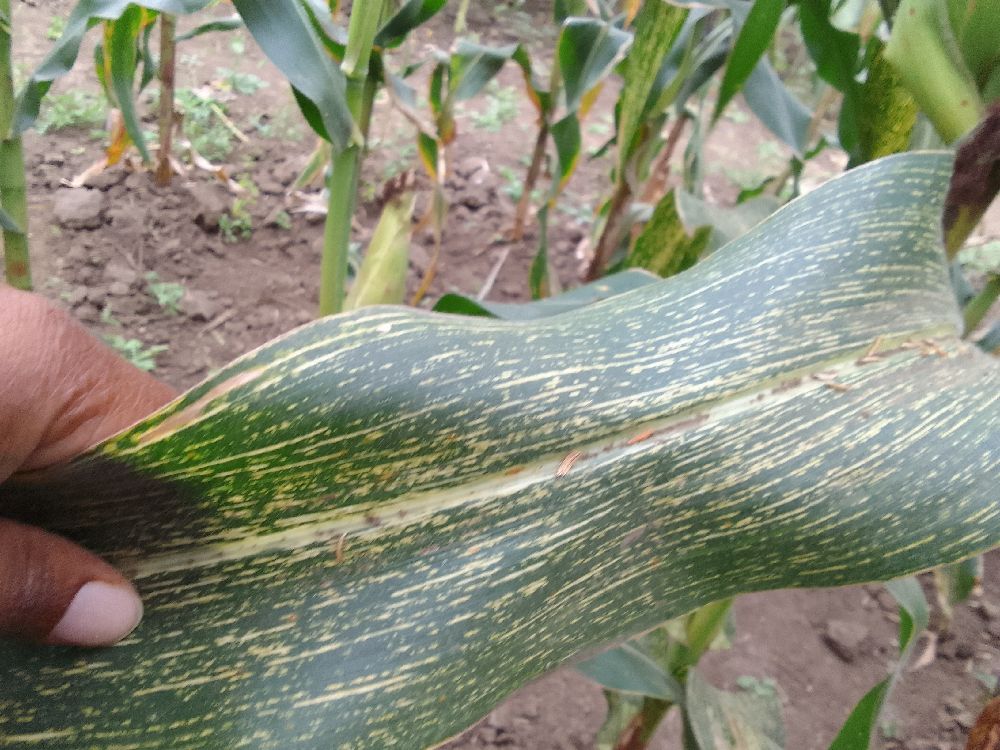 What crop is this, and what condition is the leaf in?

maize, maize streak virus
